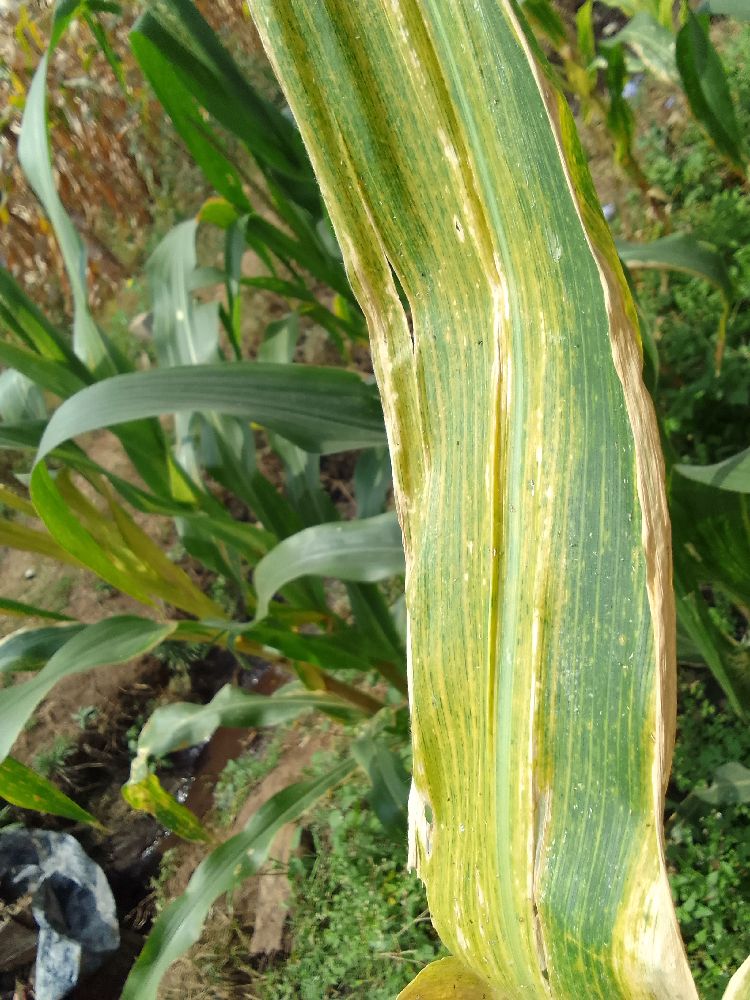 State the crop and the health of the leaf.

maize, maize lethal necrosis
